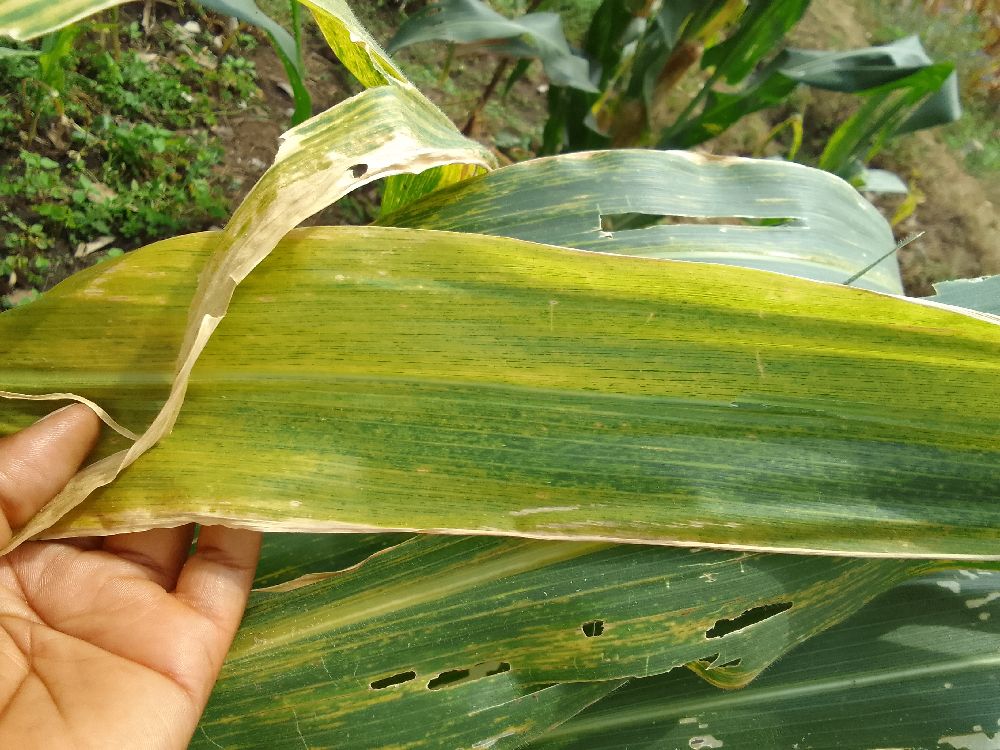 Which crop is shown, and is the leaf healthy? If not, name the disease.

maize, maize lethal necrosis
